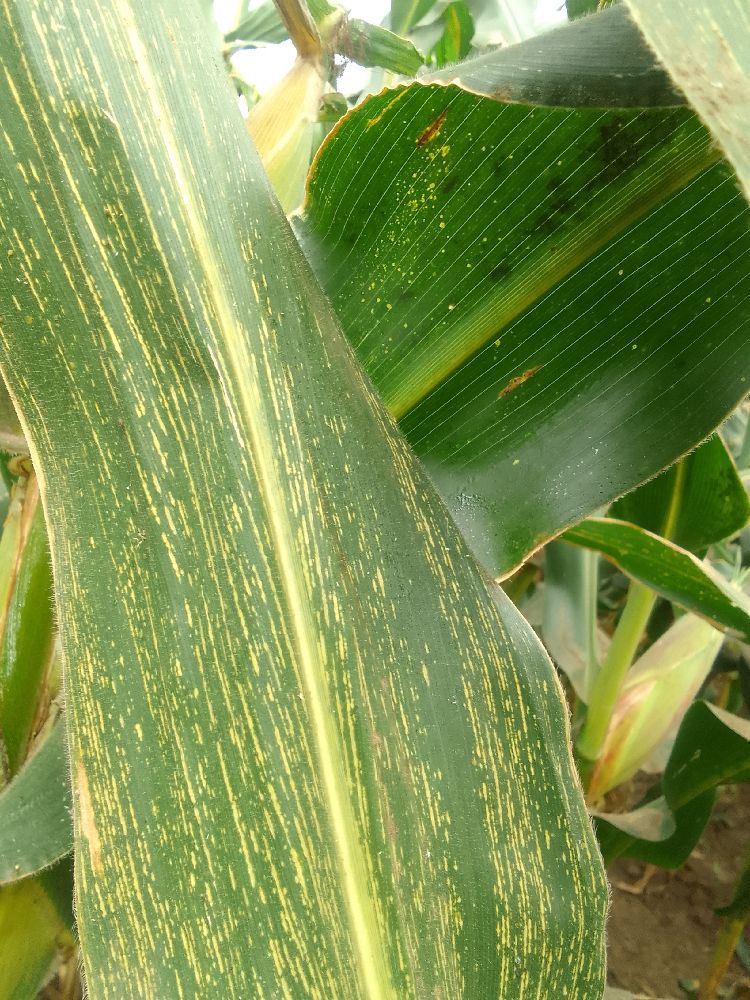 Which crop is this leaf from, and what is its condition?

maize, maize streak virus
